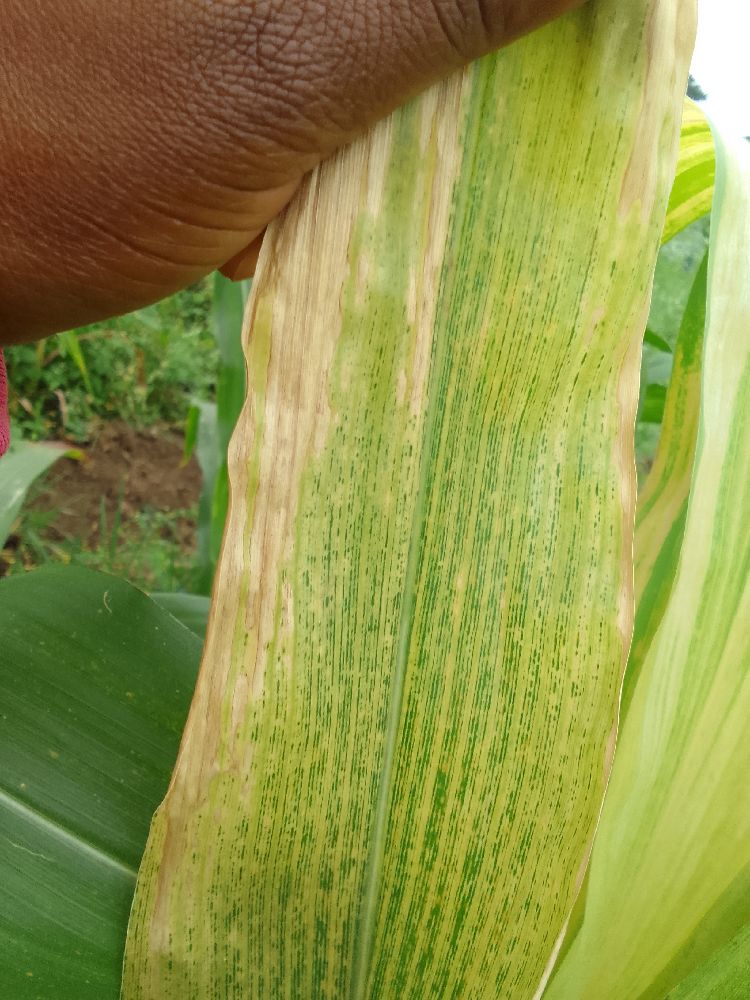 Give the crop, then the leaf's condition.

maize, maize lethal necrosis
